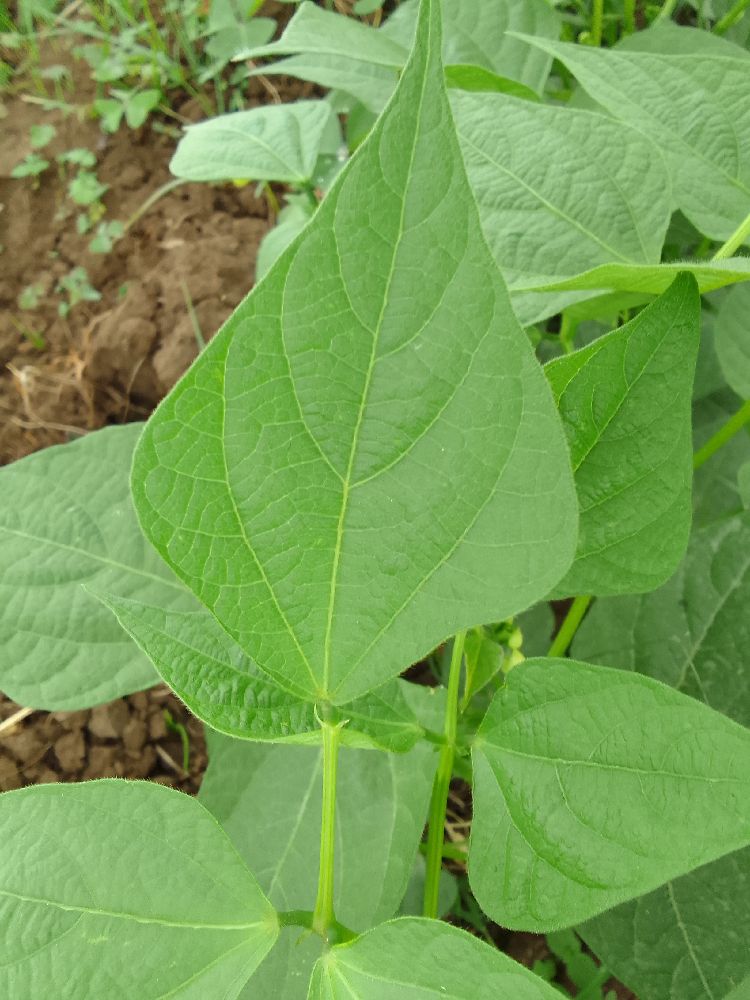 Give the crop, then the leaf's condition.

common bean, healthy
